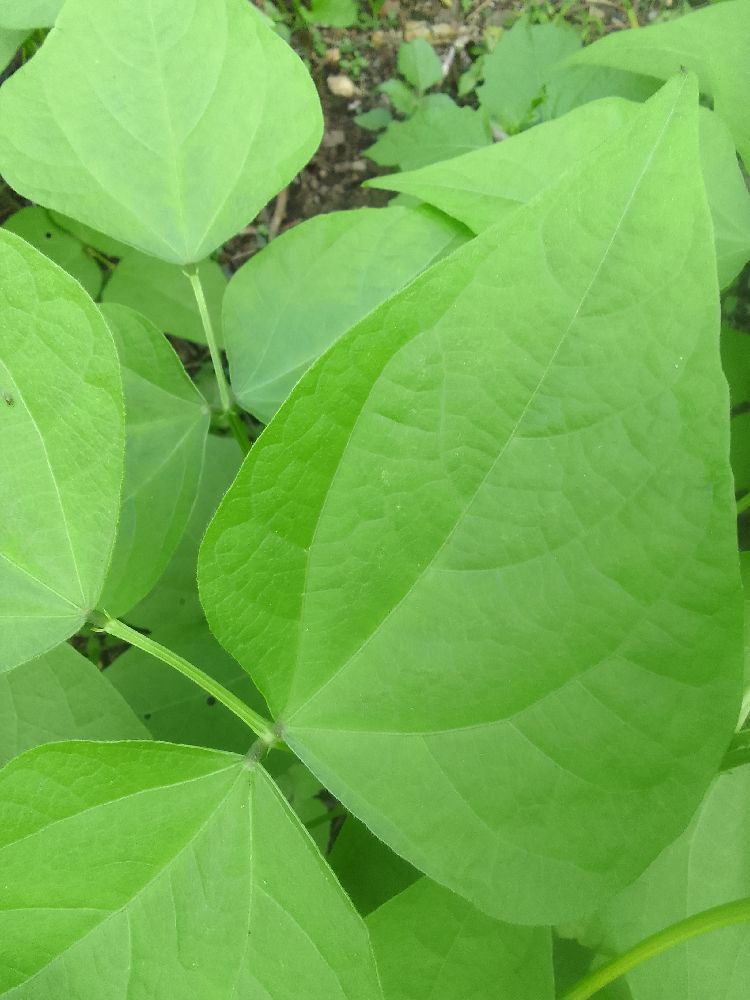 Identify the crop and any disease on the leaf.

common bean, healthy
